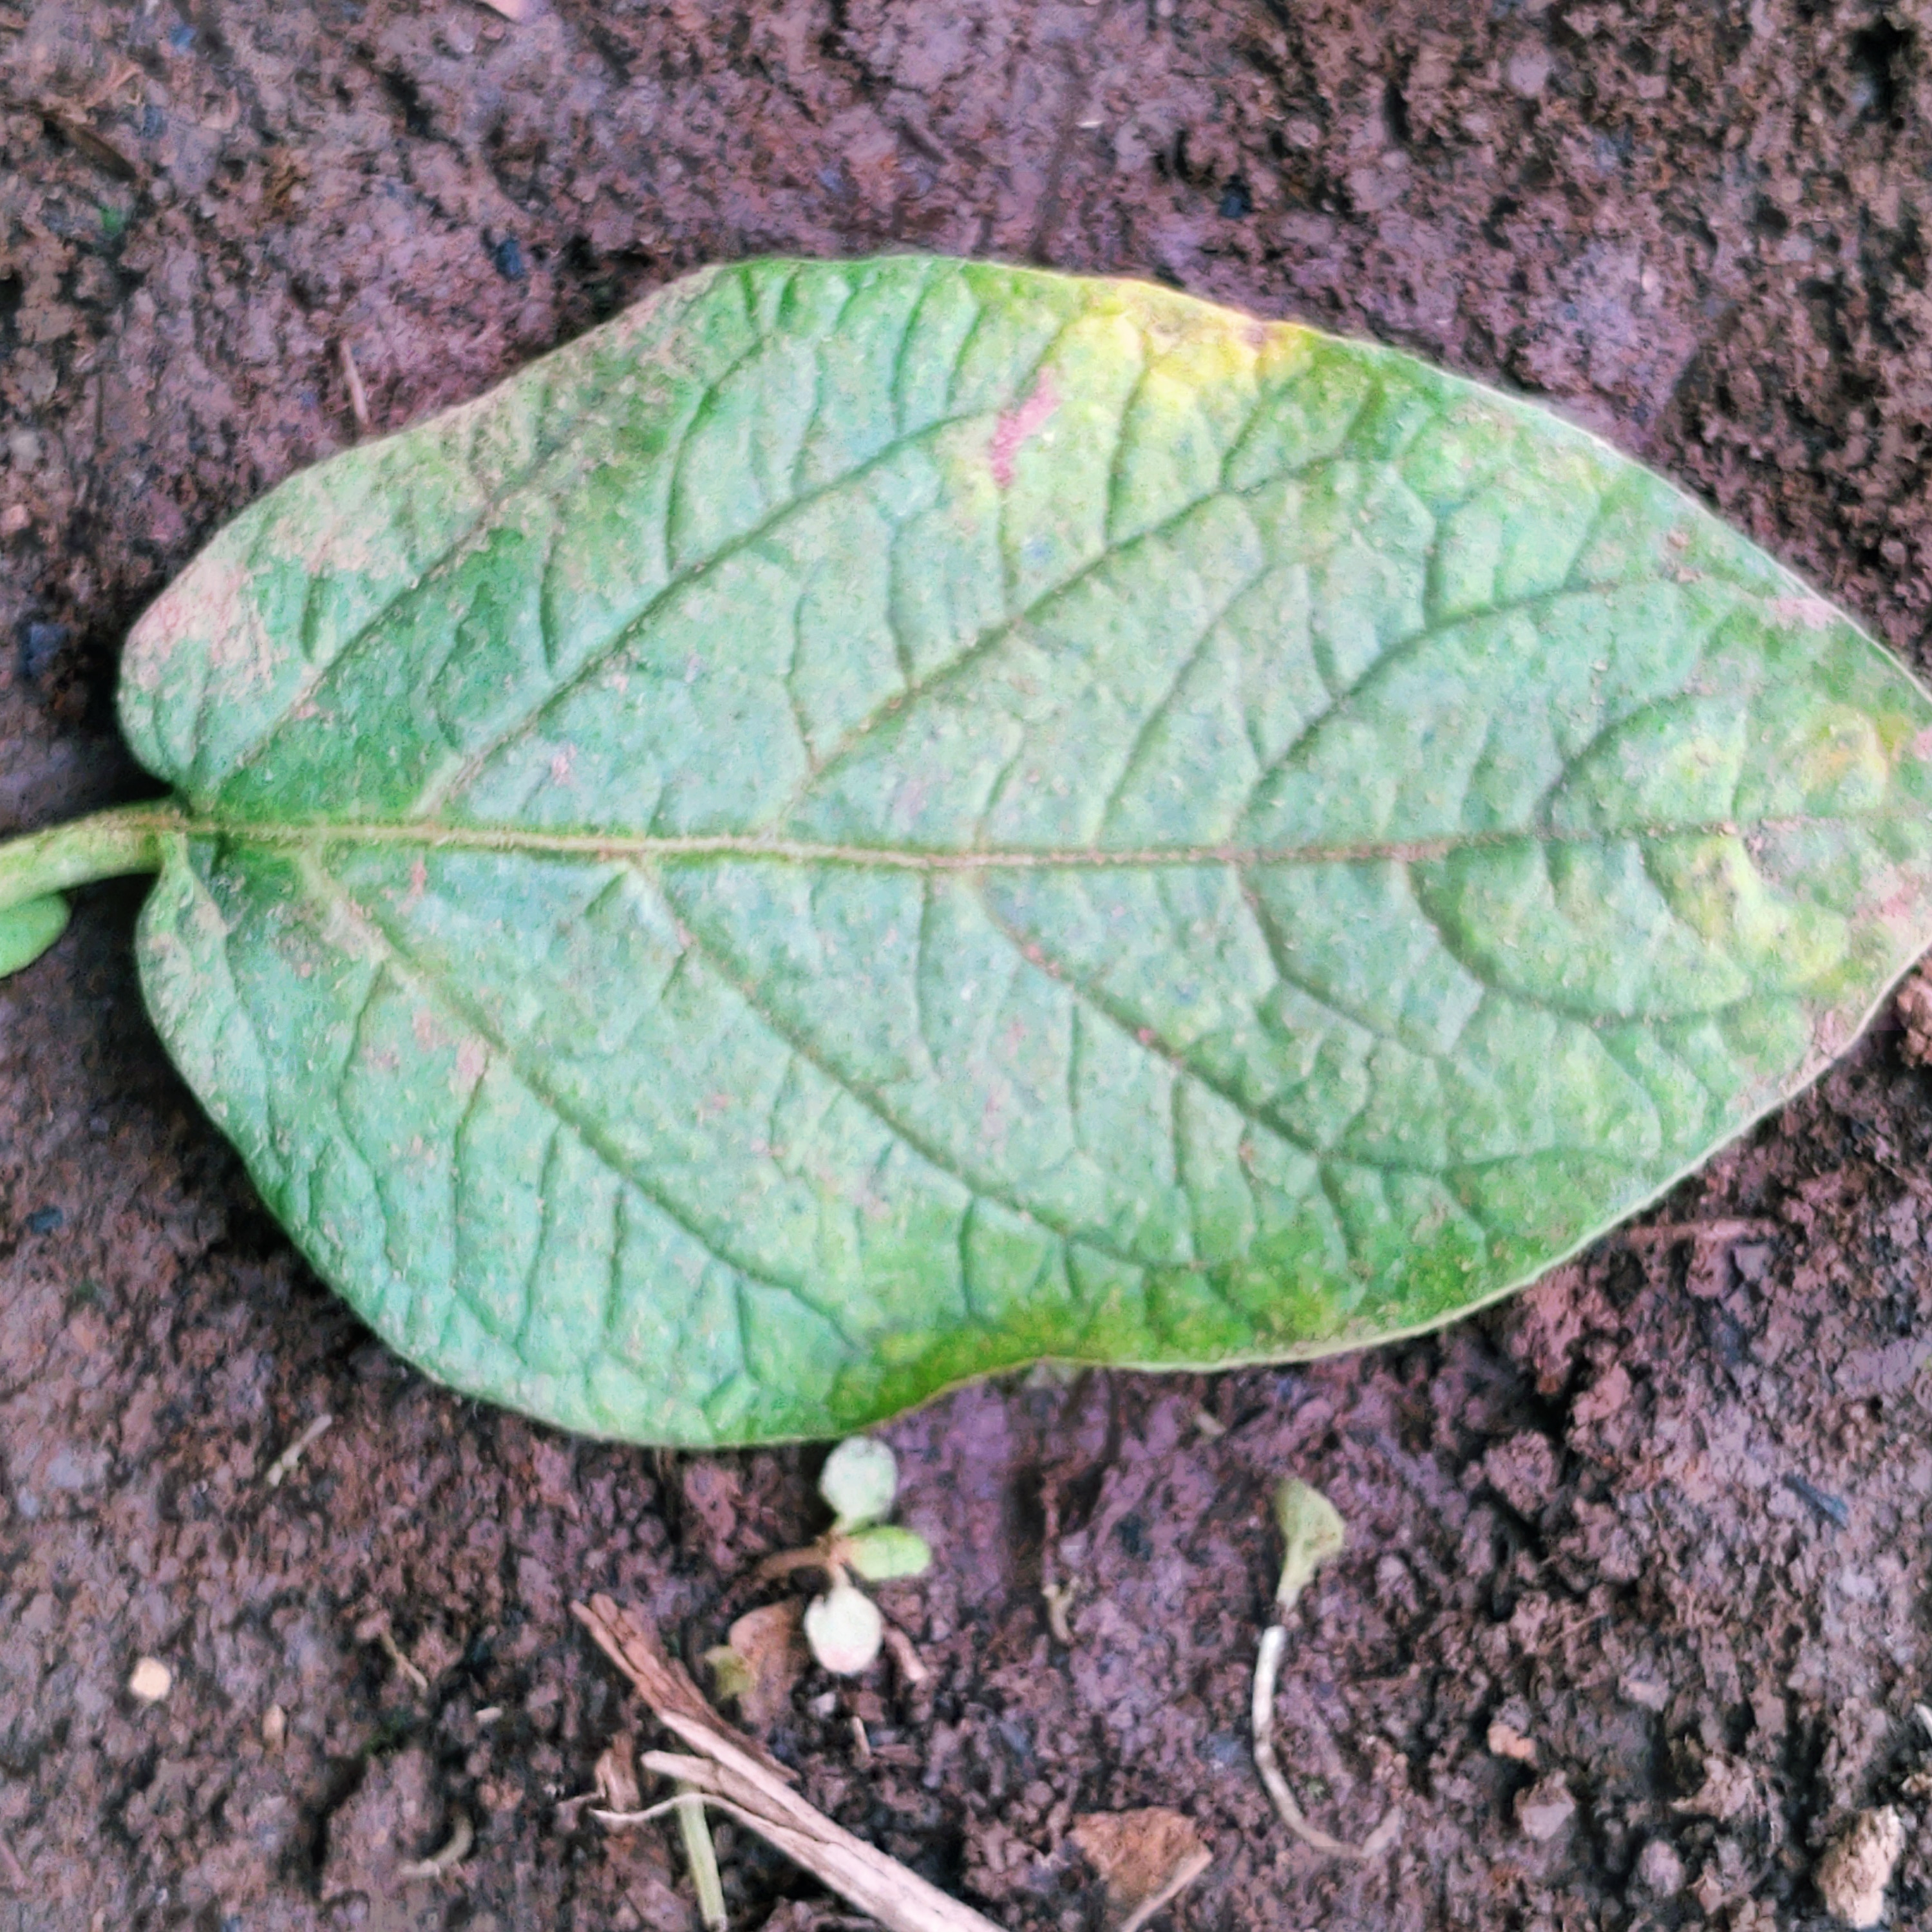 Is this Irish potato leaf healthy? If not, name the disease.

late blight
